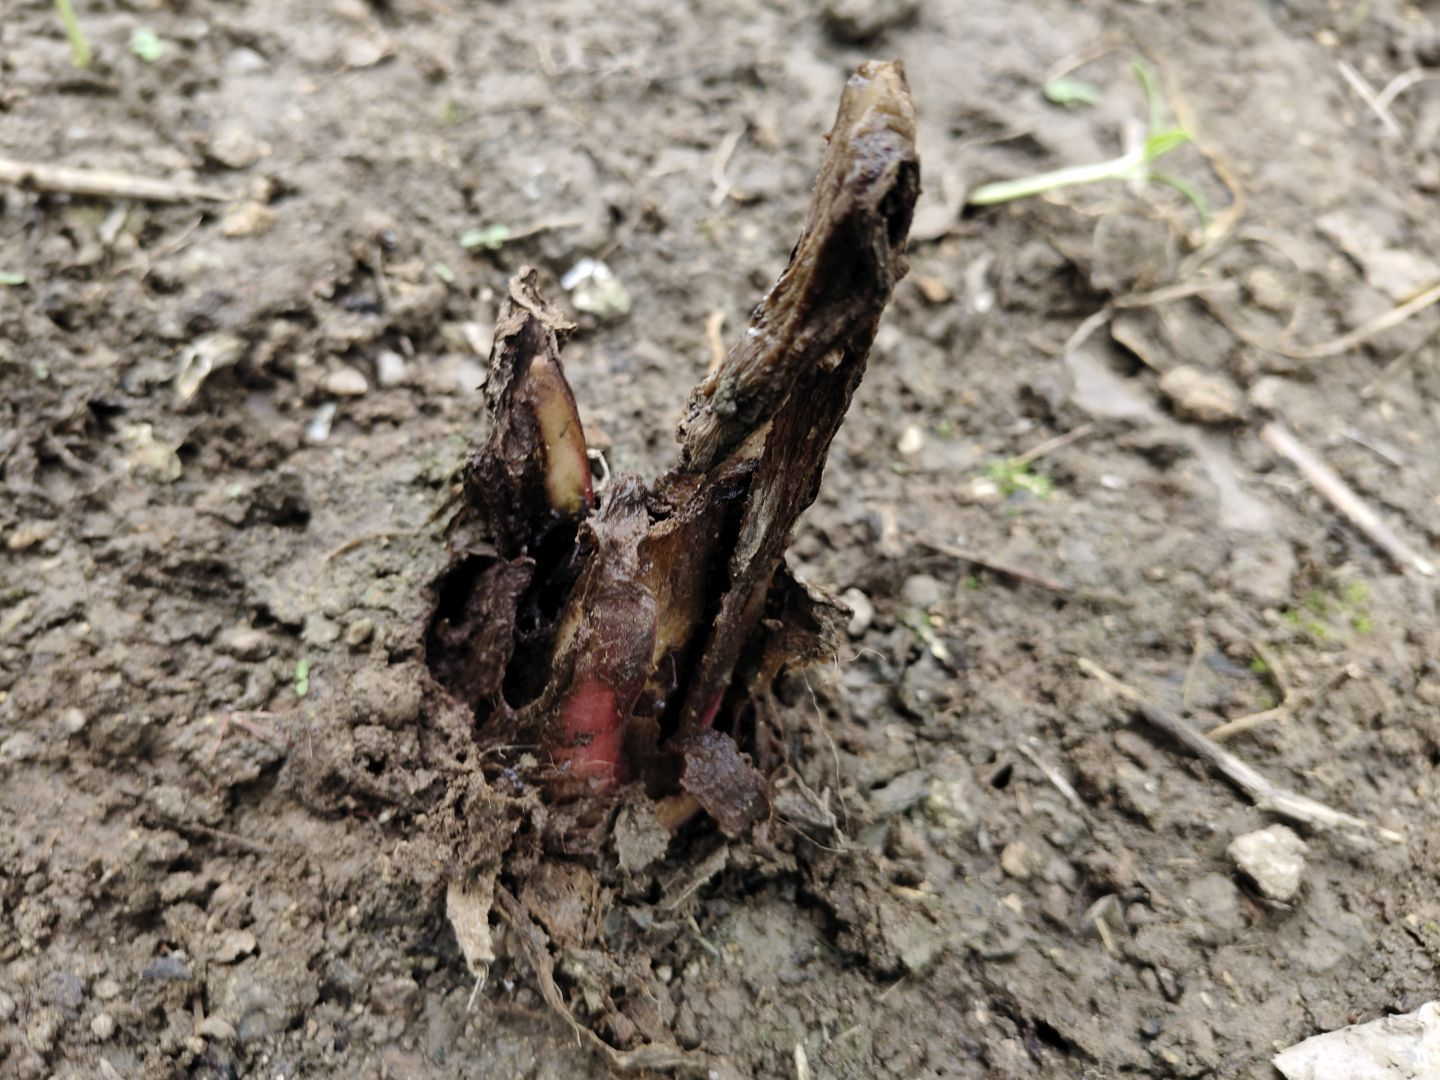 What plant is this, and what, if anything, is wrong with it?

taro, root rot
